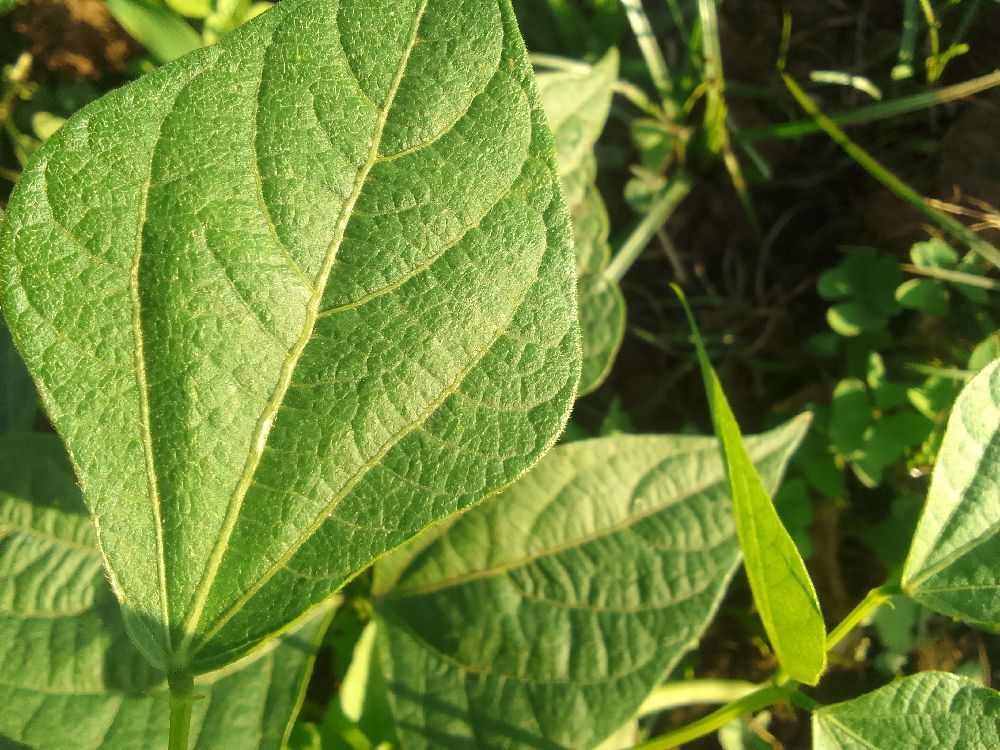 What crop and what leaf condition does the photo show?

common bean, healthy
